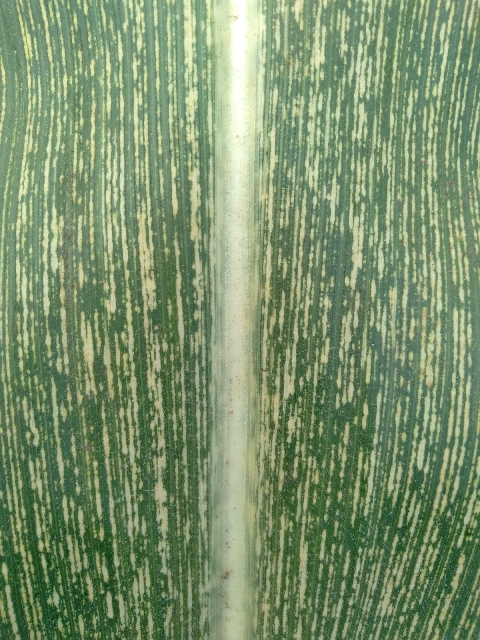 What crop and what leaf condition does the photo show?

maize, maize streak virus
